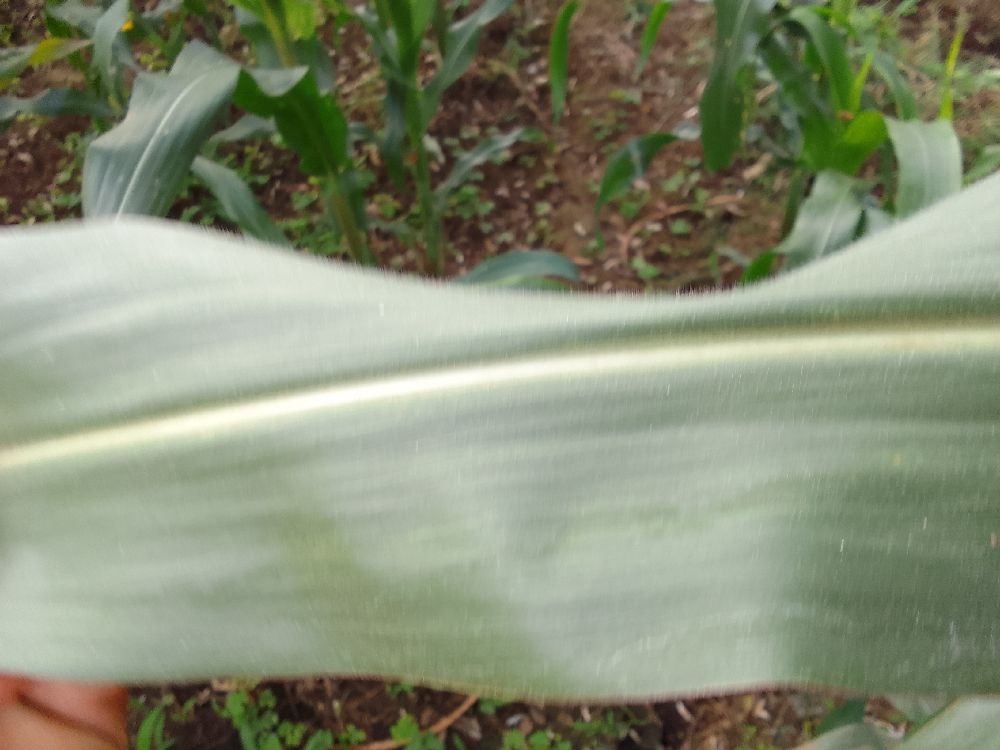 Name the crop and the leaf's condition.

maize, healthy
